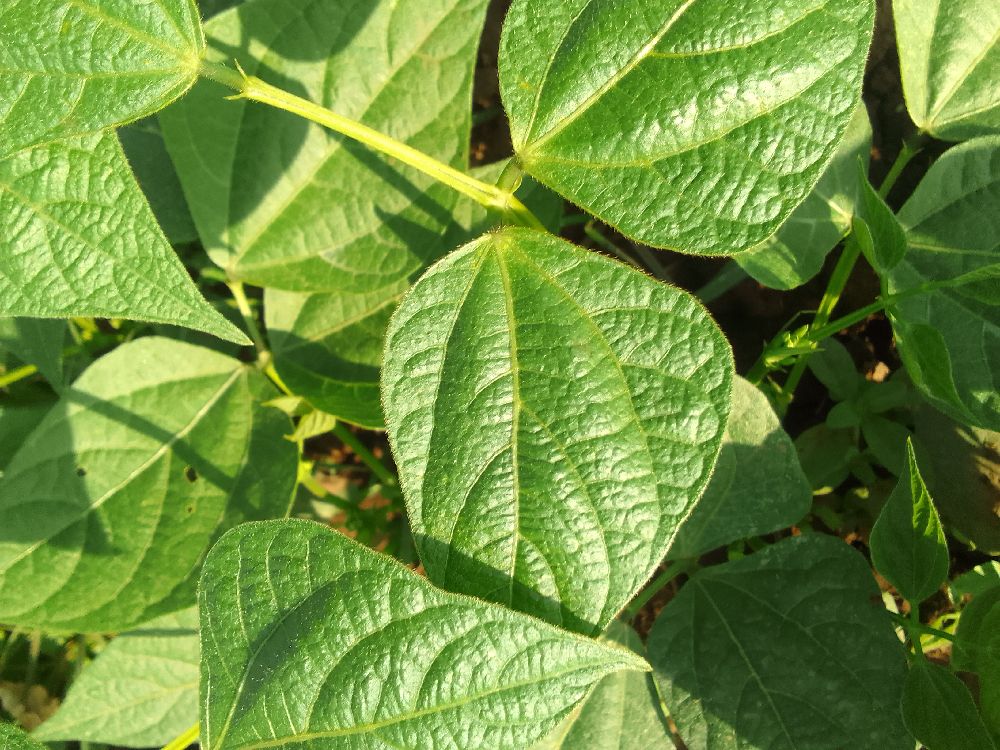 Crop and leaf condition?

common bean, healthy
